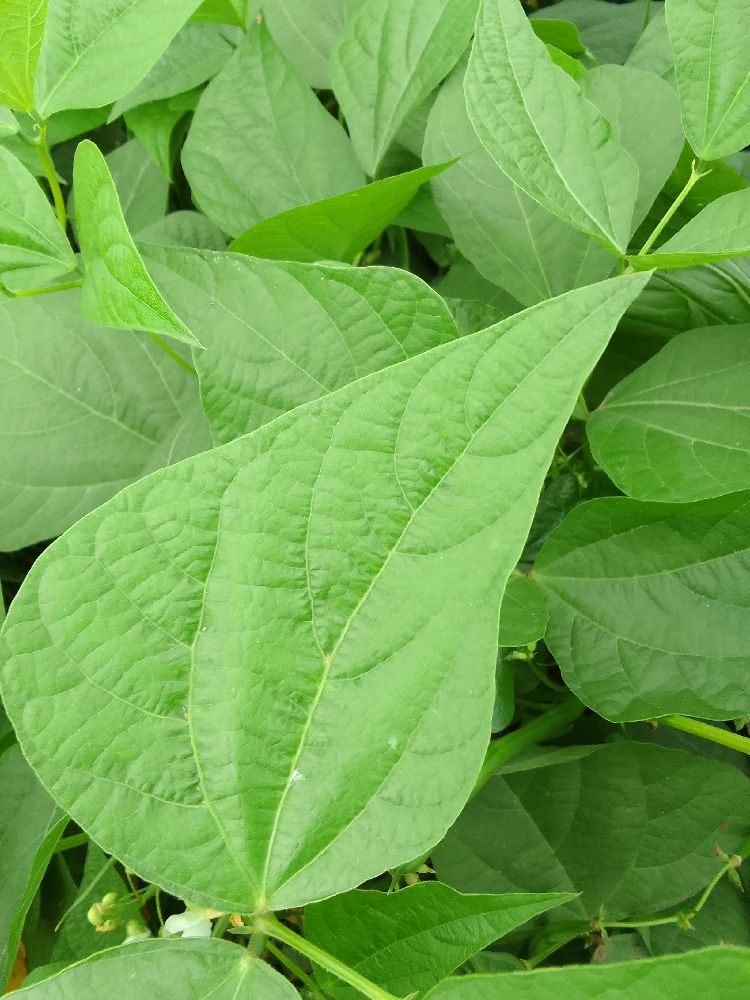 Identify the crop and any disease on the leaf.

common bean, healthy
